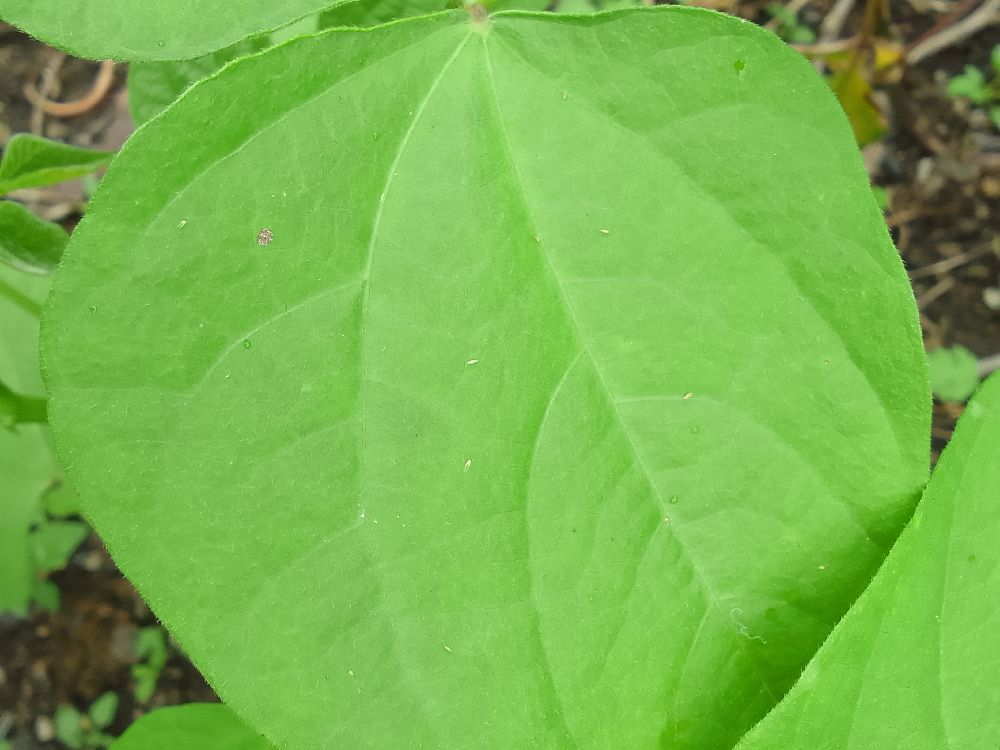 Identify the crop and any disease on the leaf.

common bean, healthy
